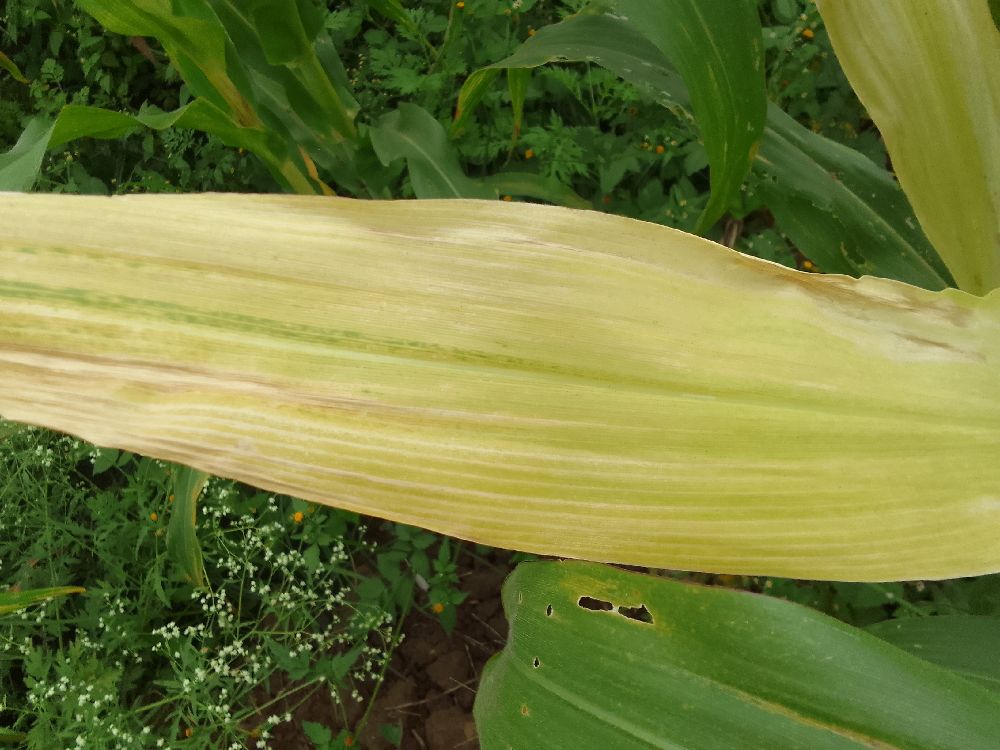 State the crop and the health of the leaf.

maize, maize lethal necrosis
